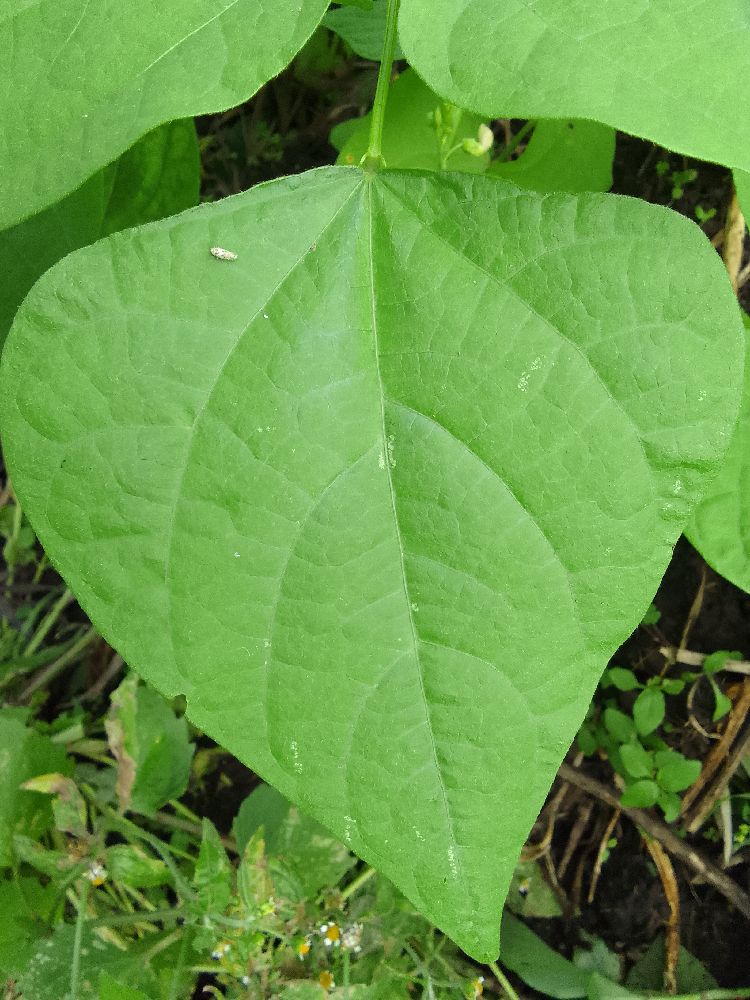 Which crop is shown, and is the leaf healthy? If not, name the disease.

common bean, healthy
